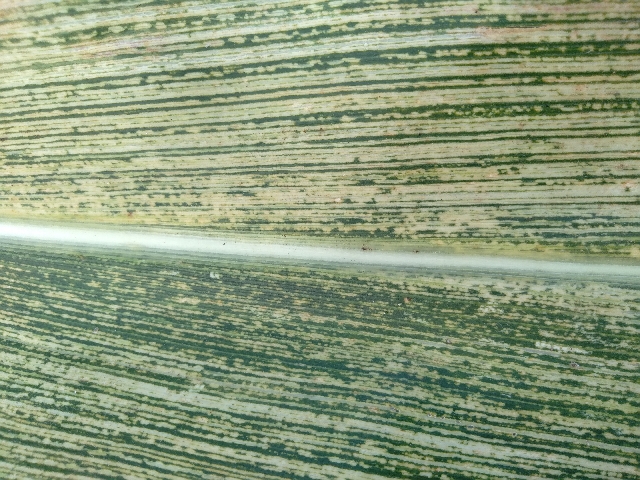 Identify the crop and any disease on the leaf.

maize, maize streak virus
